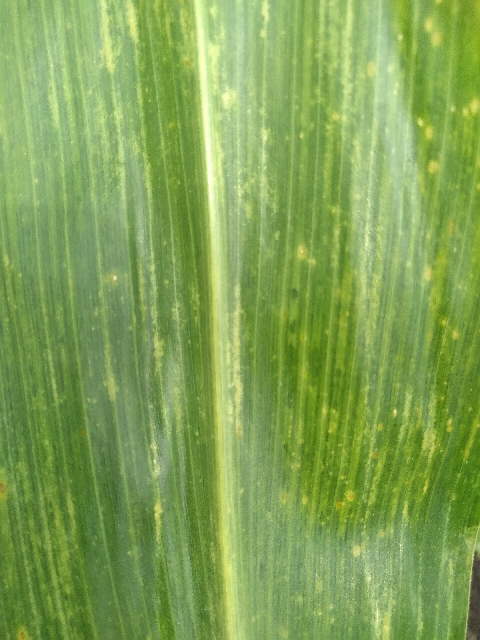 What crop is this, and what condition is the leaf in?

maize, maize lethal necrosis
